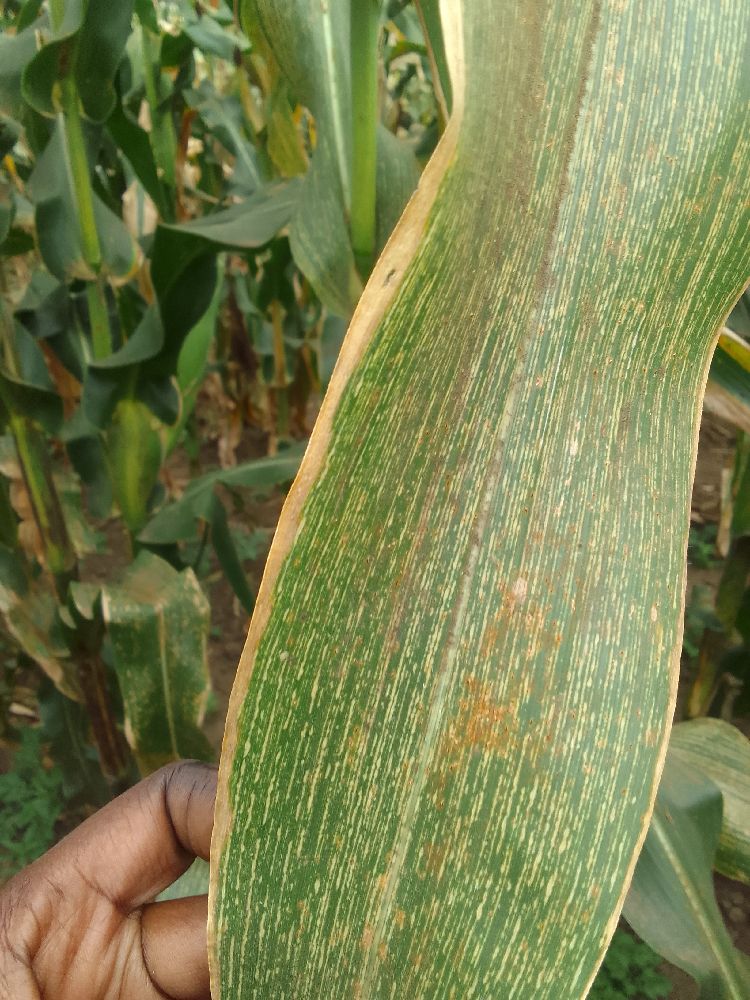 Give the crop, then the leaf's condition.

maize, maize streak virus
